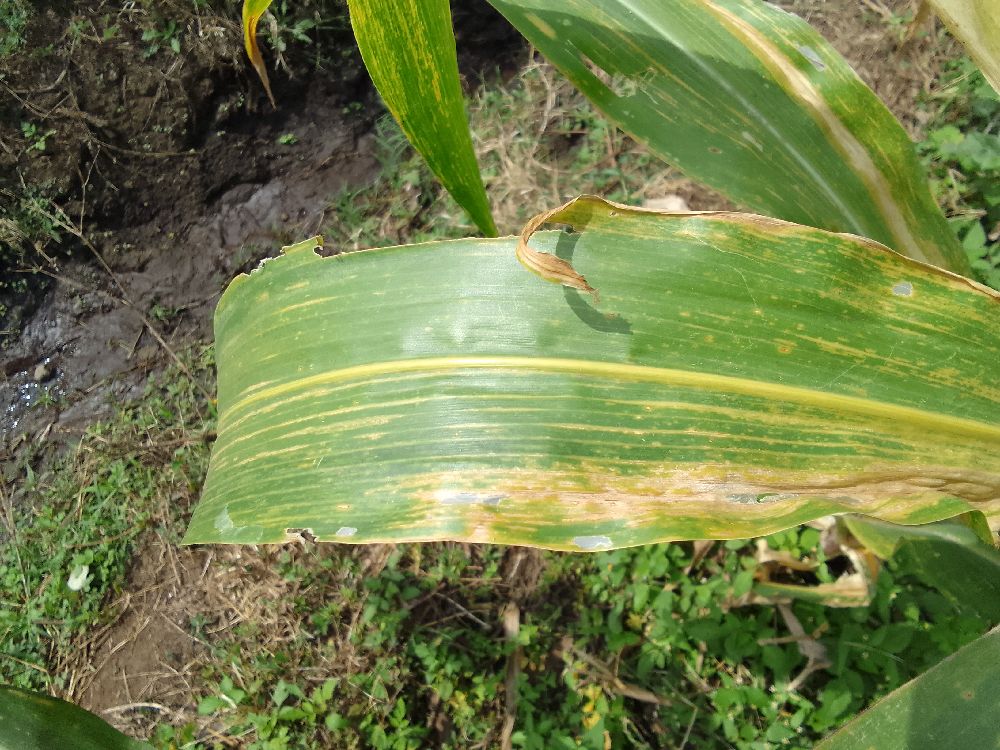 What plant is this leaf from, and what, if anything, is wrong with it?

maize, maize lethal necrosis
